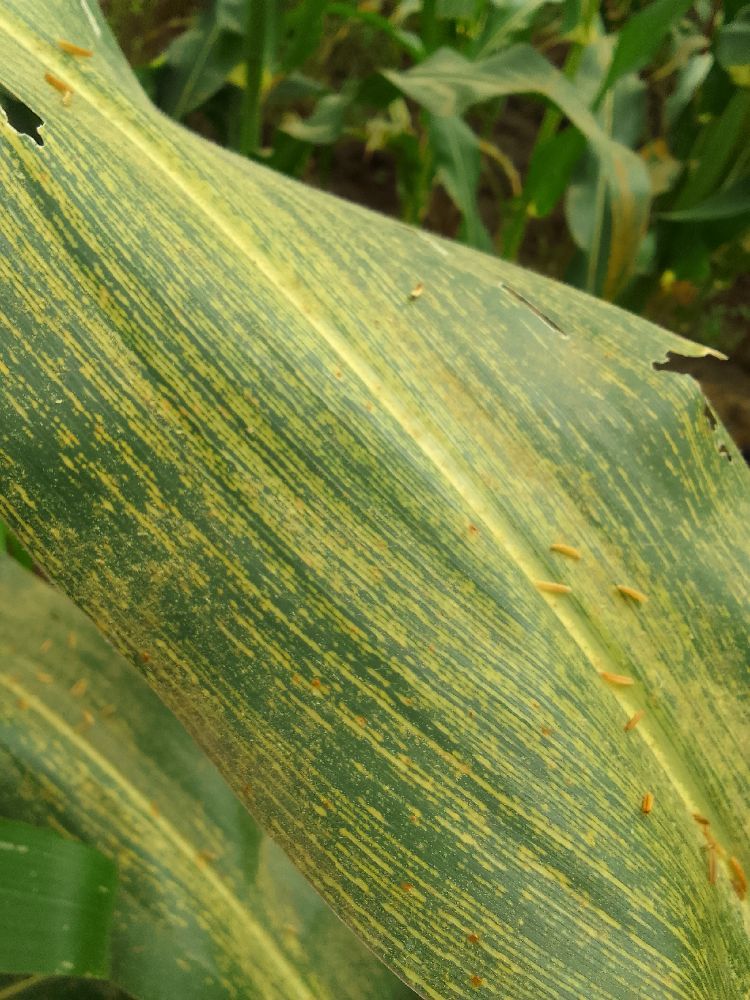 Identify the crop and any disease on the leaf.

maize, maize streak virus
